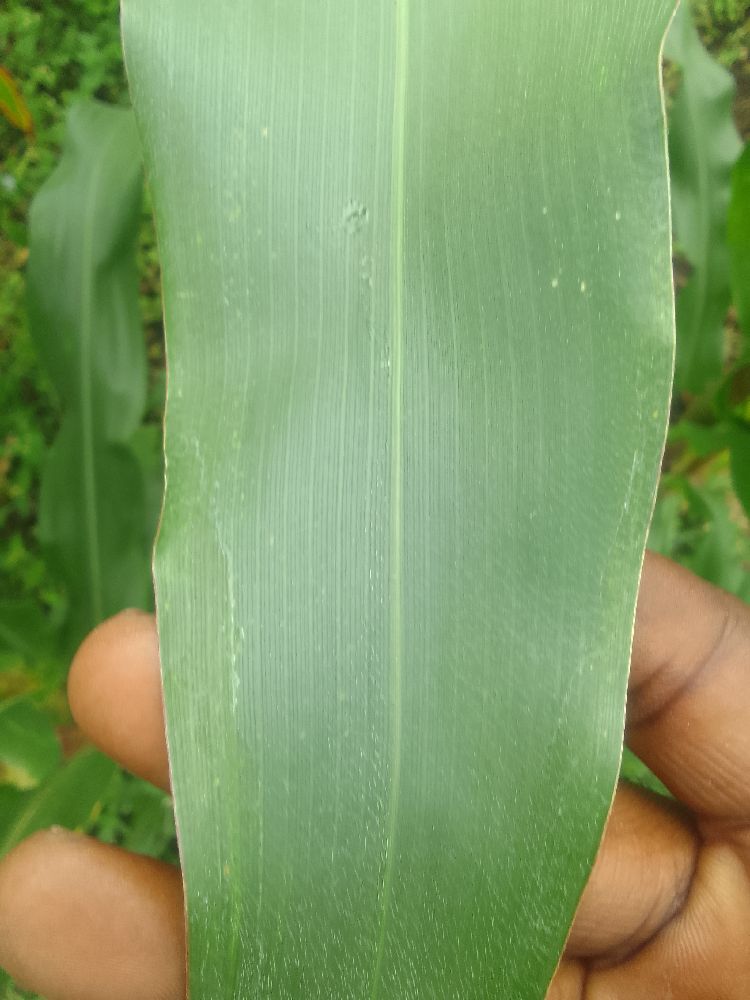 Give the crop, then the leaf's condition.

maize, healthy
